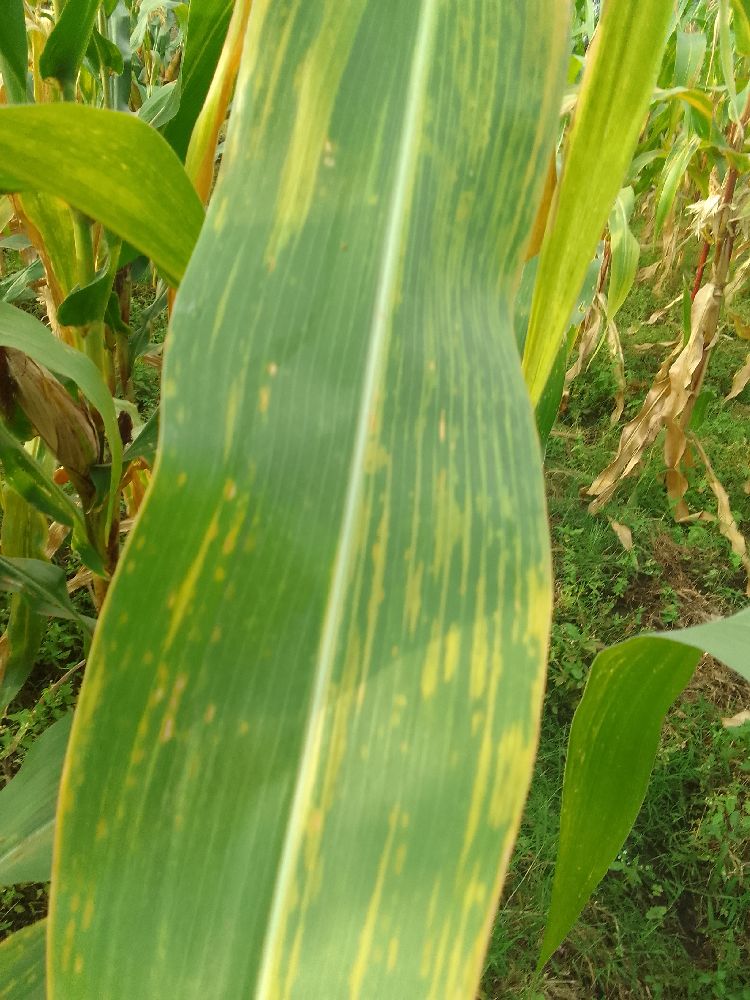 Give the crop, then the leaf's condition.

maize, maize lethal necrosis
